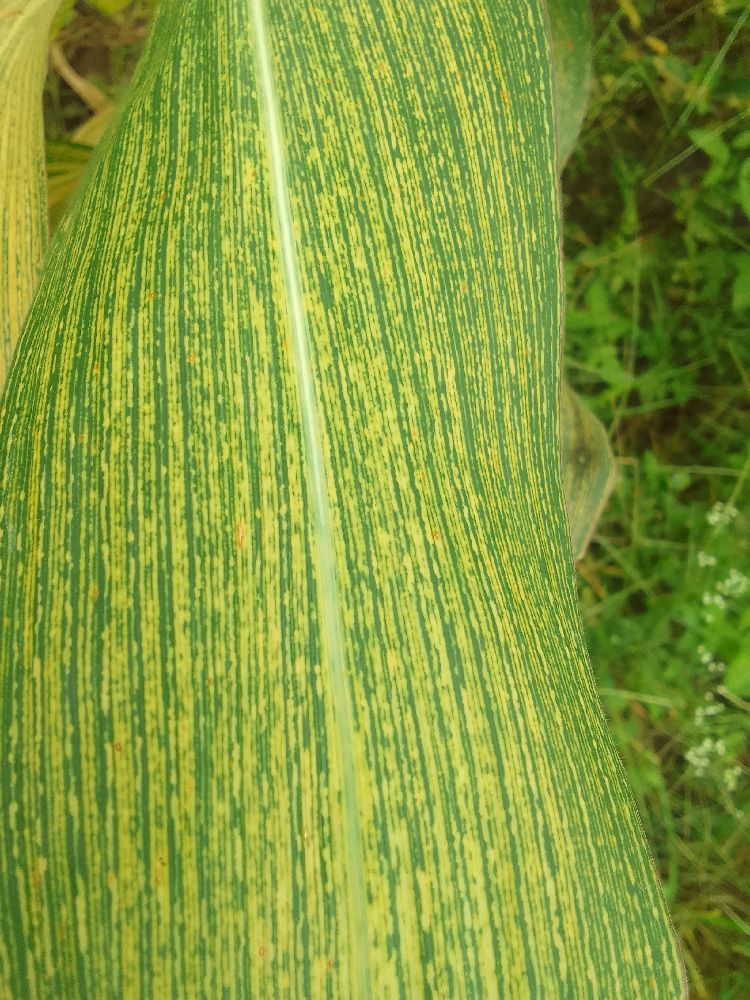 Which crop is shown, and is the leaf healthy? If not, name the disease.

maize, maize streak virus
